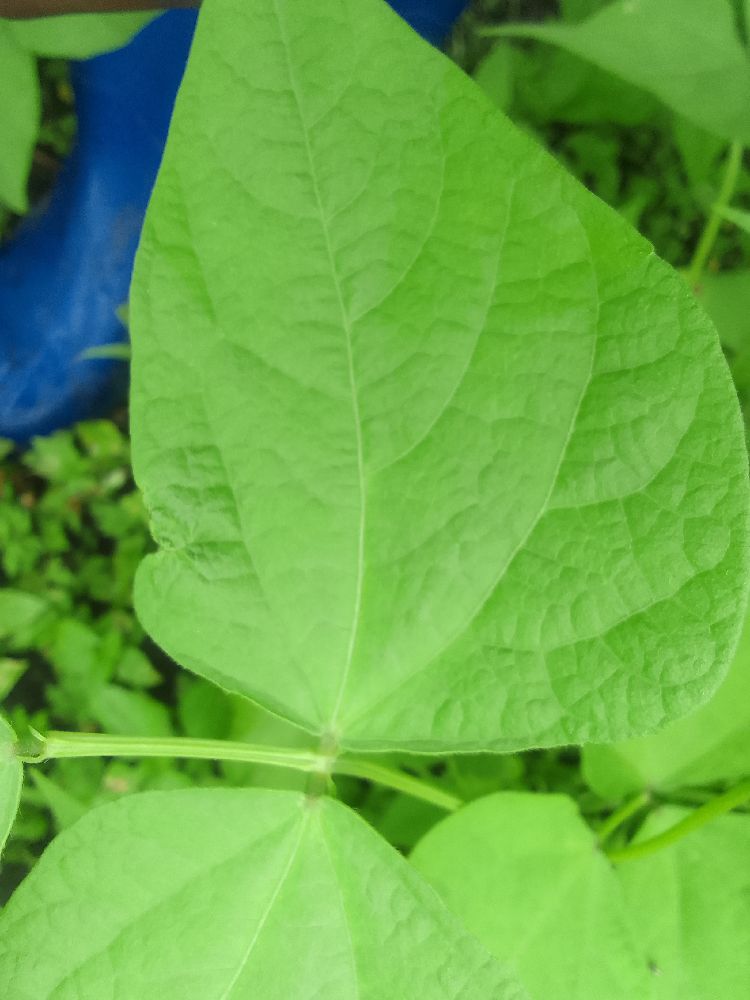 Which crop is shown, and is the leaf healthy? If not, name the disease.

common bean, healthy
